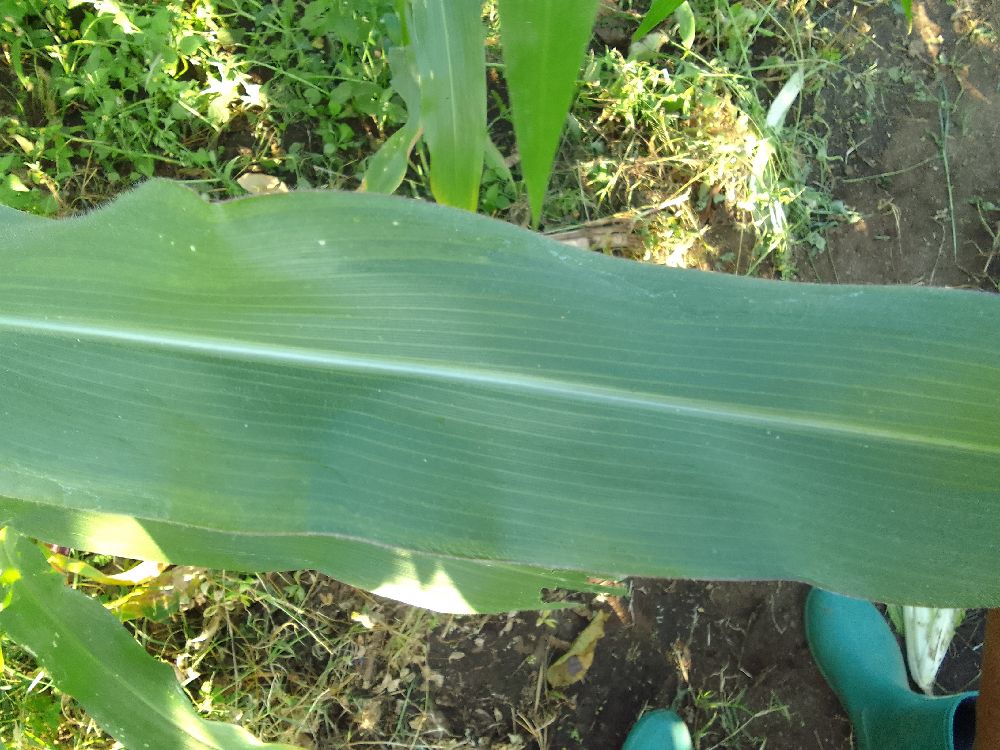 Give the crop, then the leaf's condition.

maize, healthy
